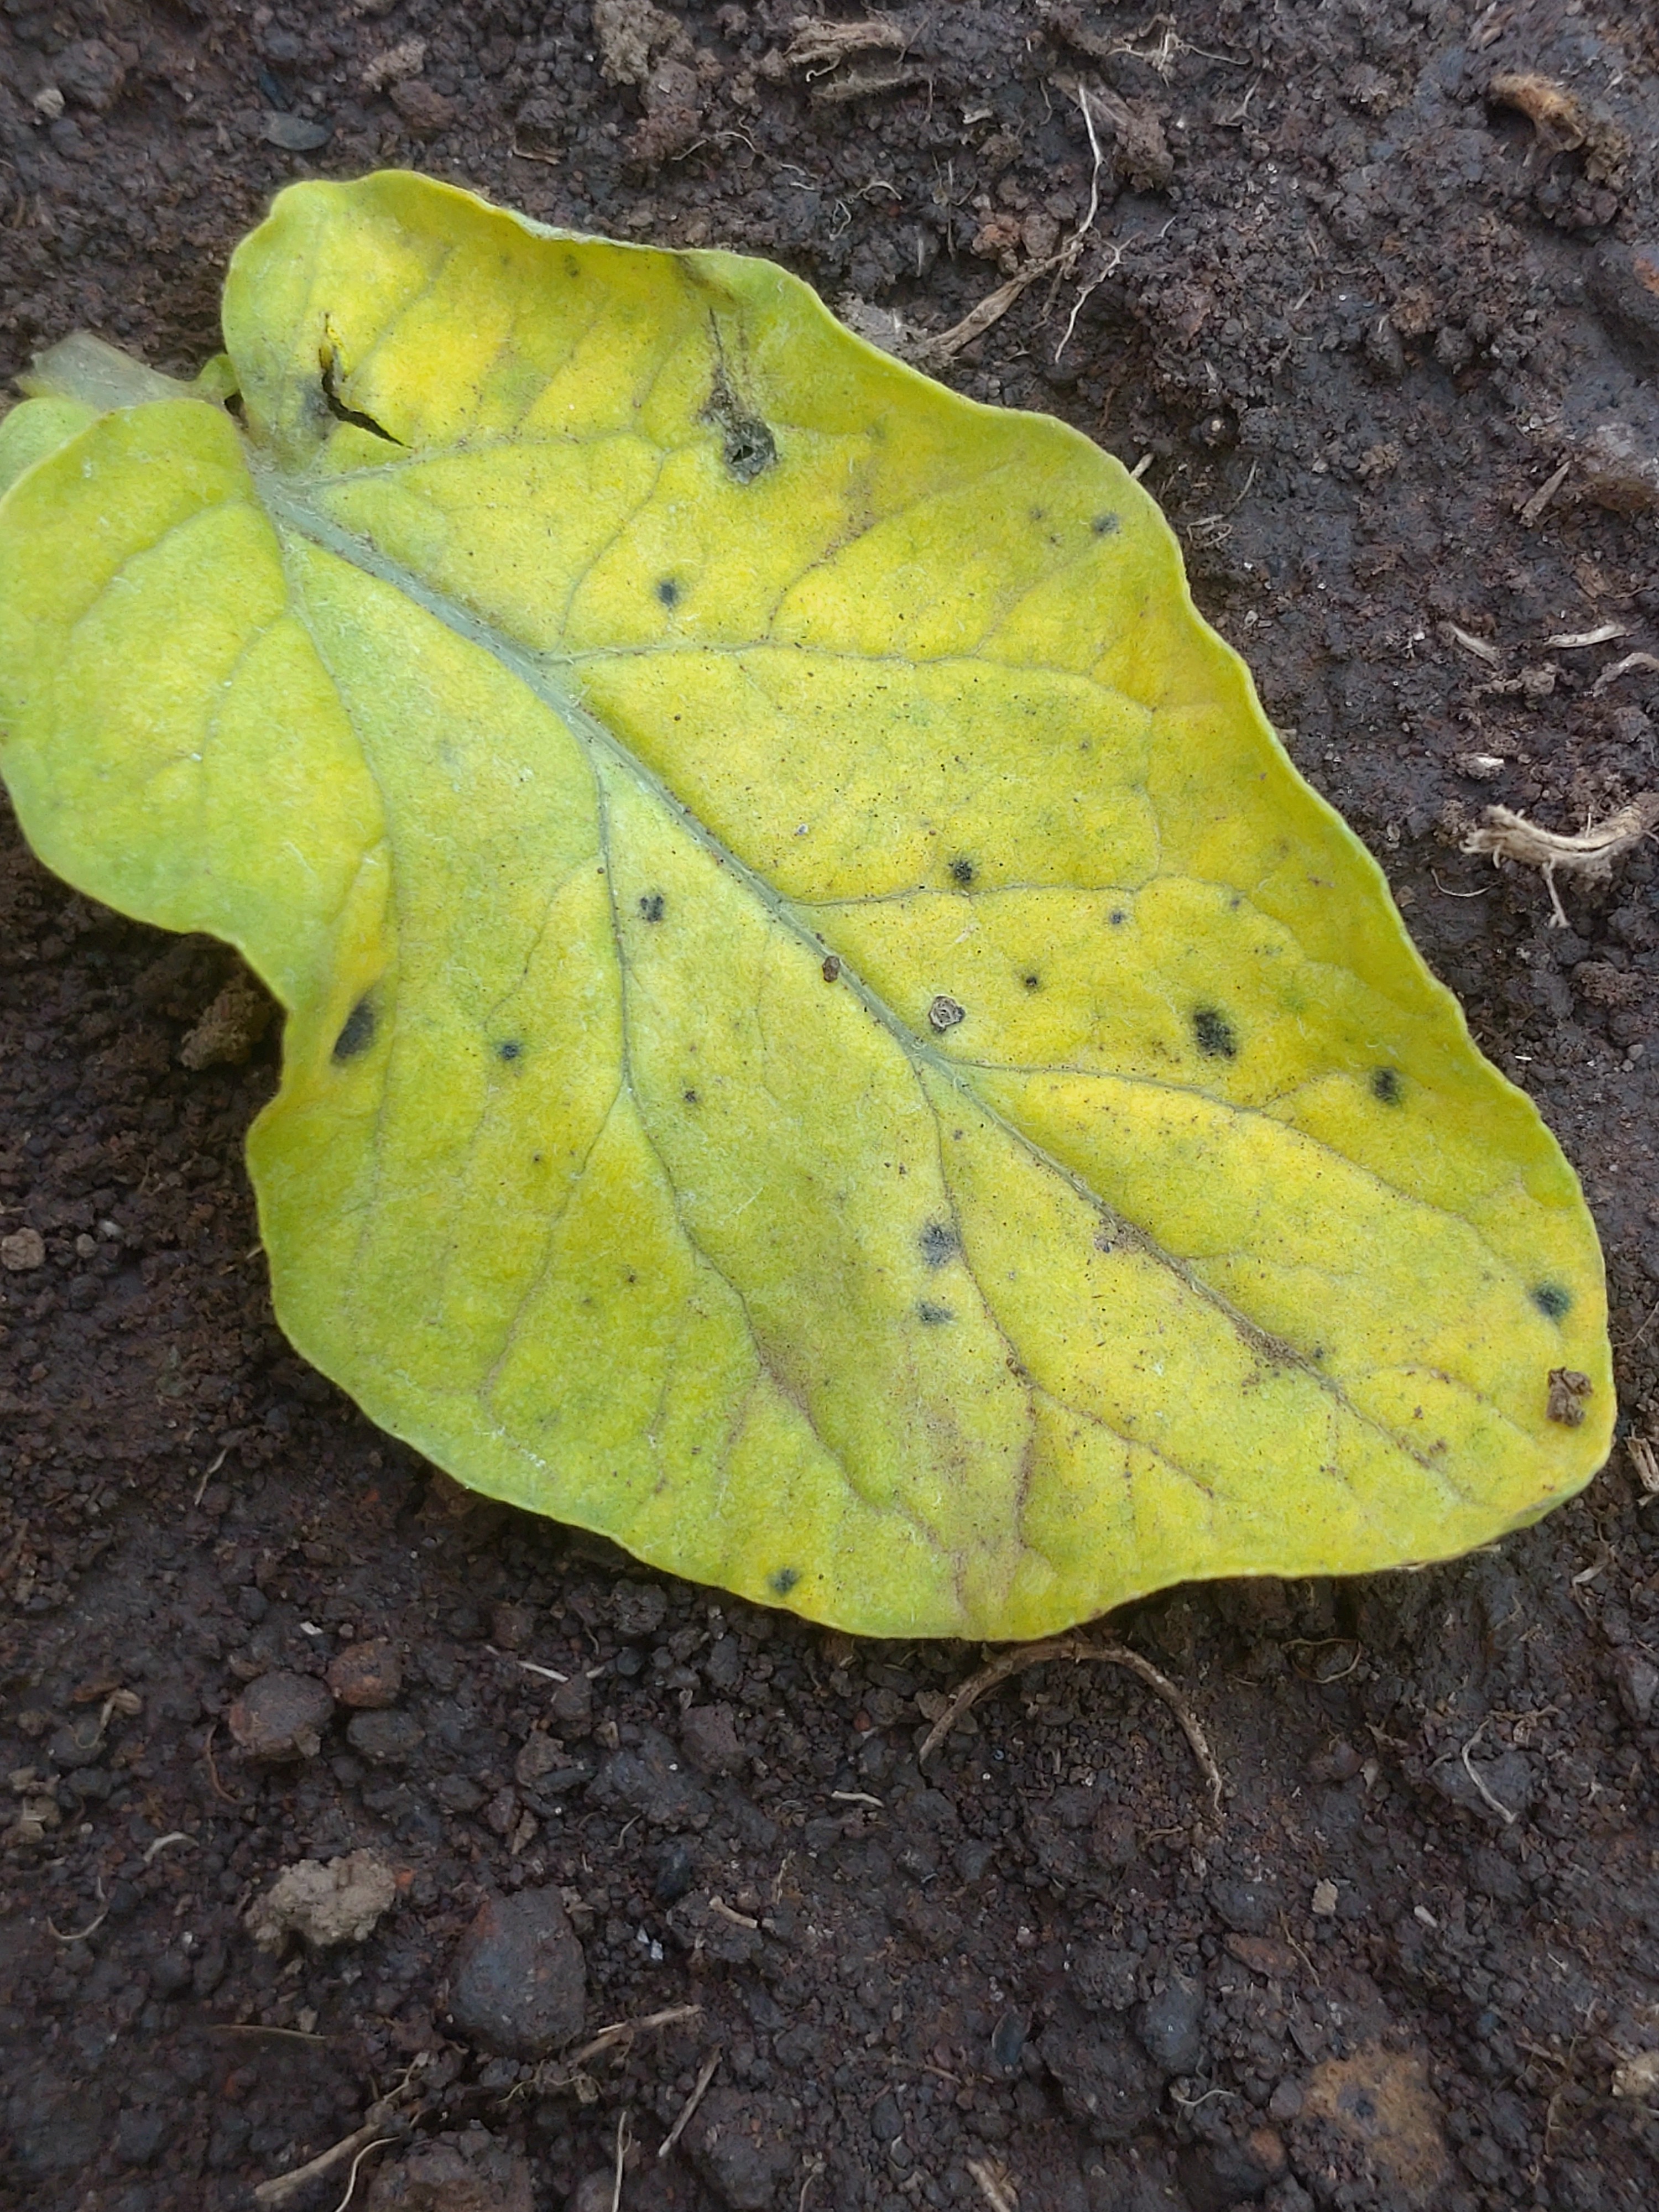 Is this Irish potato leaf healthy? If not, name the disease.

late blight
